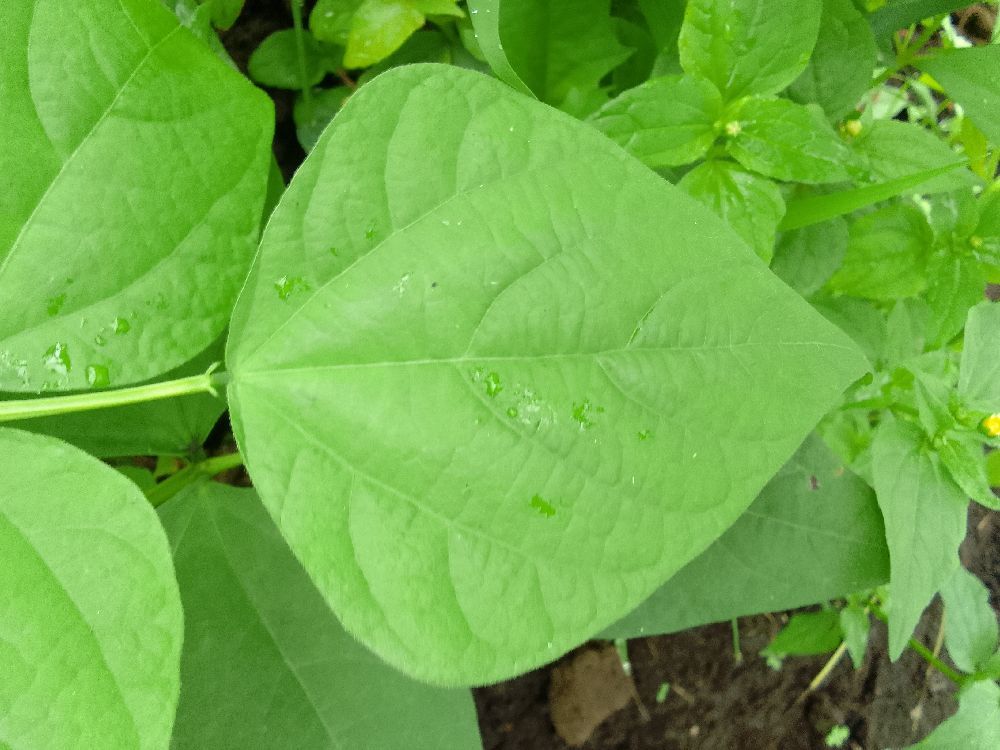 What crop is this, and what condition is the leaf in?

common bean, healthy
